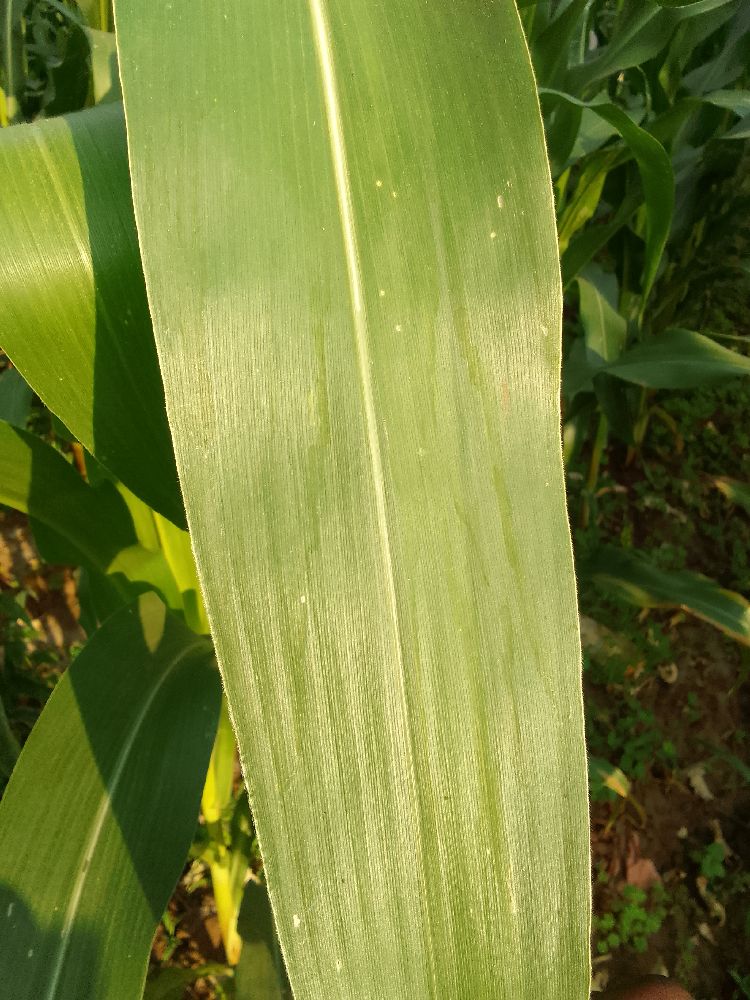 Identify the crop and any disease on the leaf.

maize, healthy
